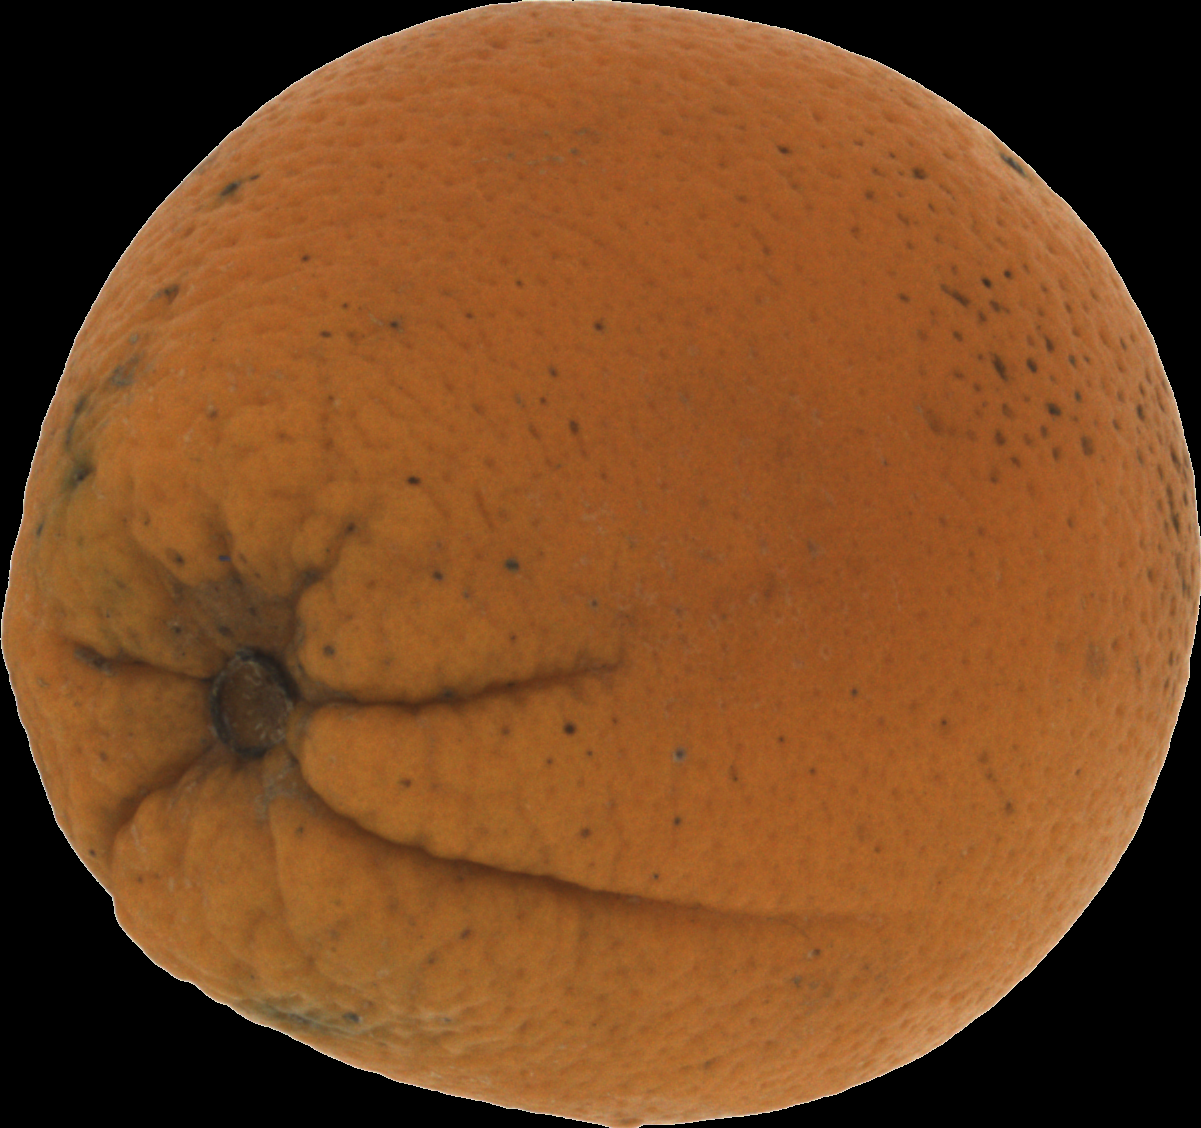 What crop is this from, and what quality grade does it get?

orange, bad
